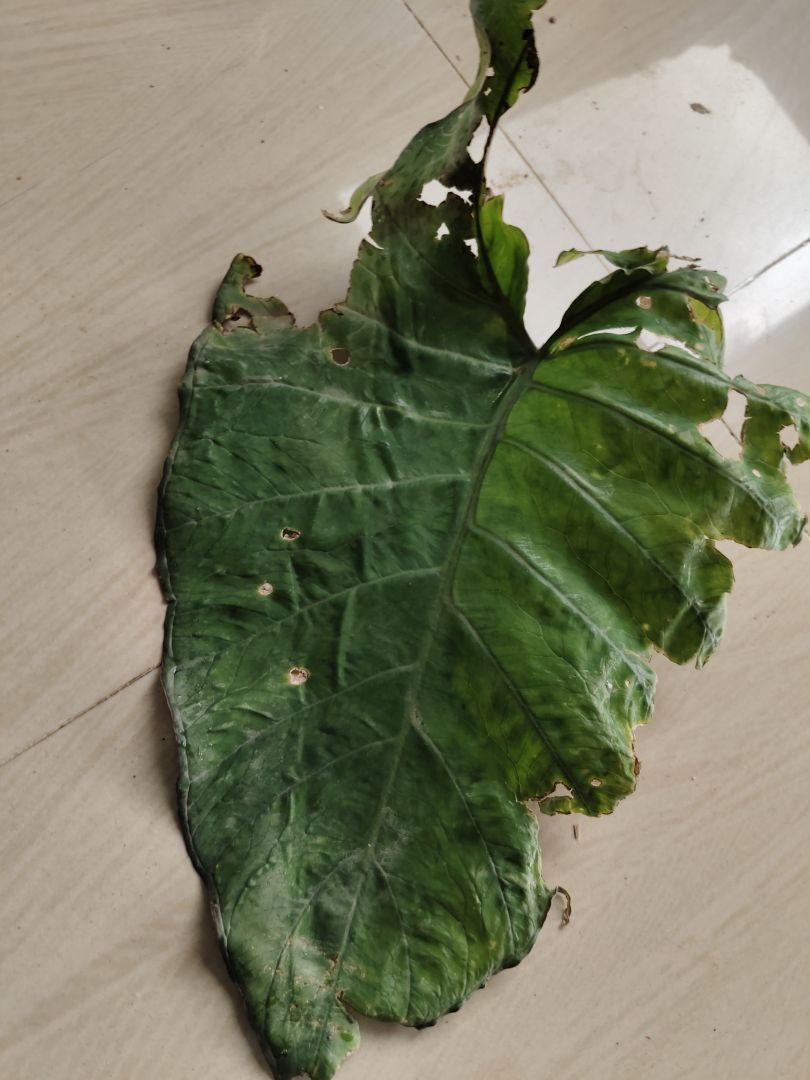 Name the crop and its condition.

taro, leaf blight
